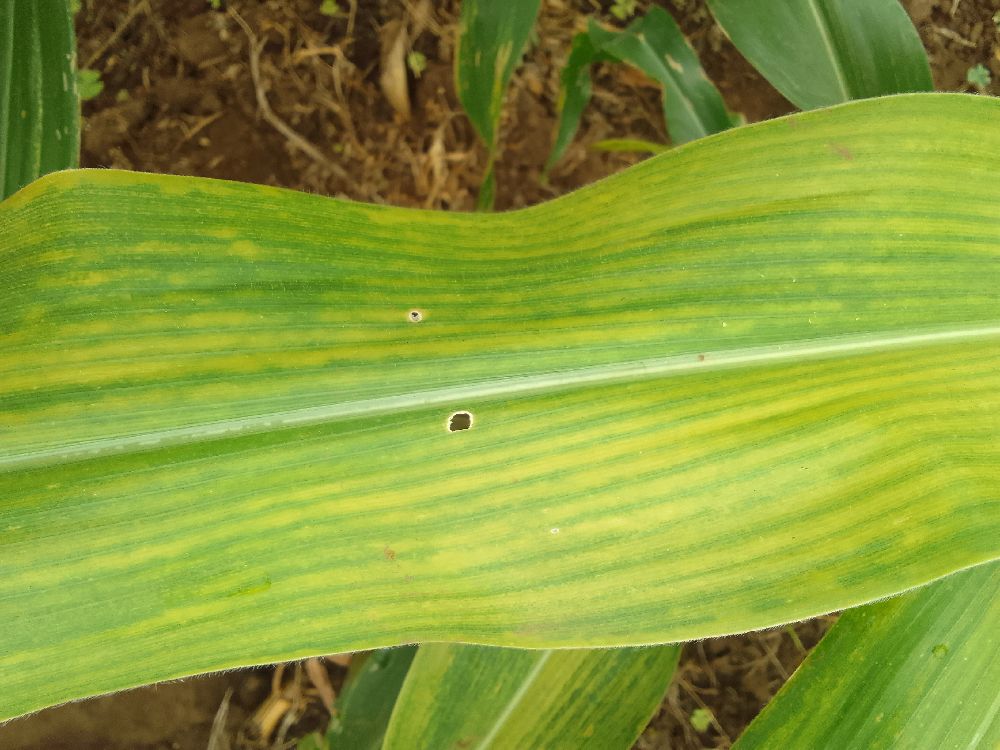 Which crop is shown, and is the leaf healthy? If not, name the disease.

maize, maize lethal necrosis
